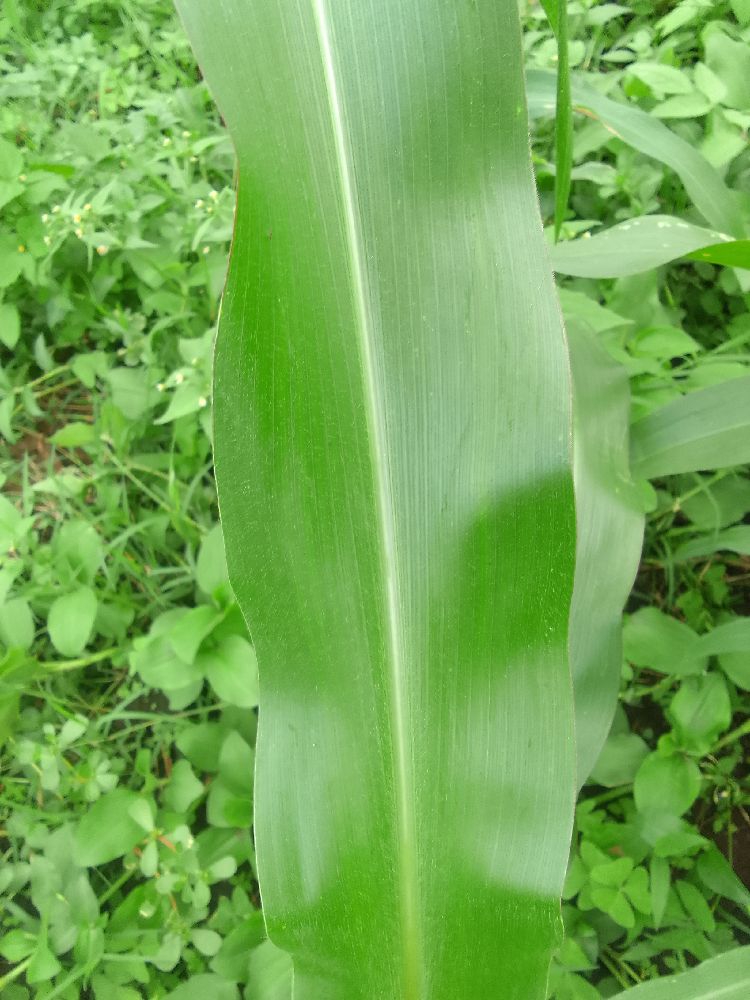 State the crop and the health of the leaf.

maize, healthy
